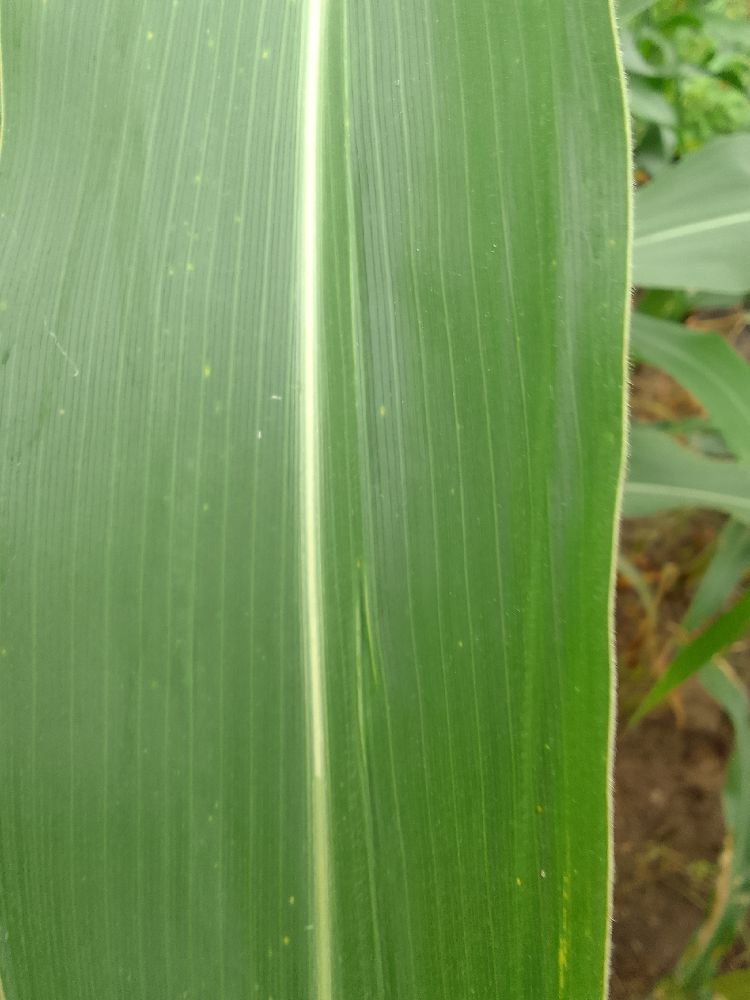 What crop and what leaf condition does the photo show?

maize, healthy
